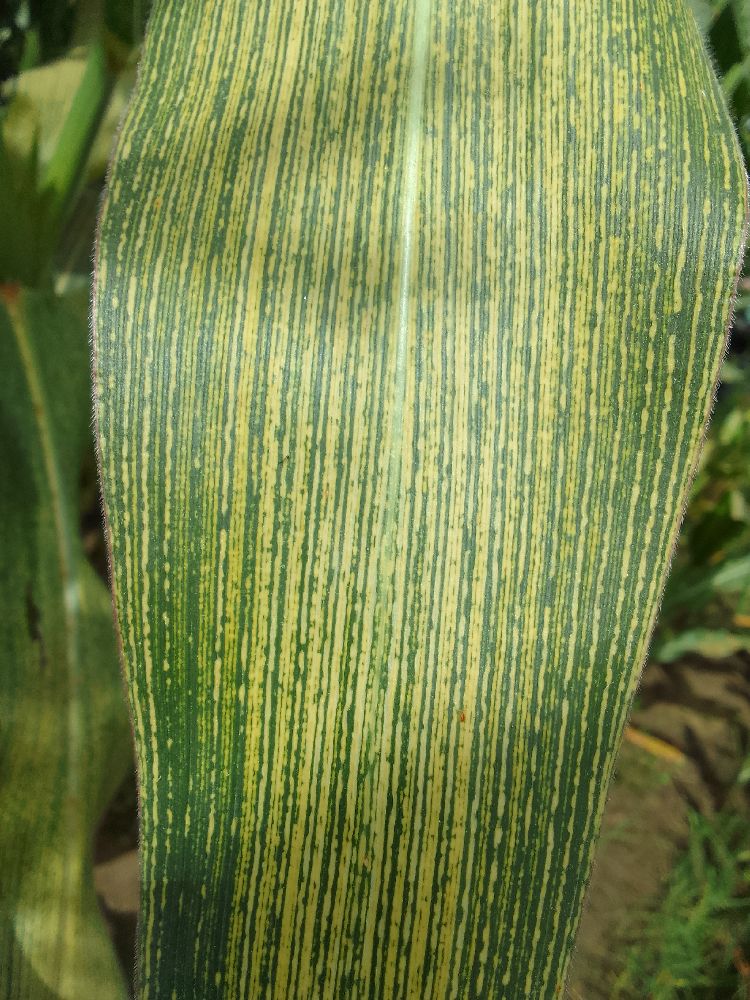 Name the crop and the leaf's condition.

maize, maize streak virus
